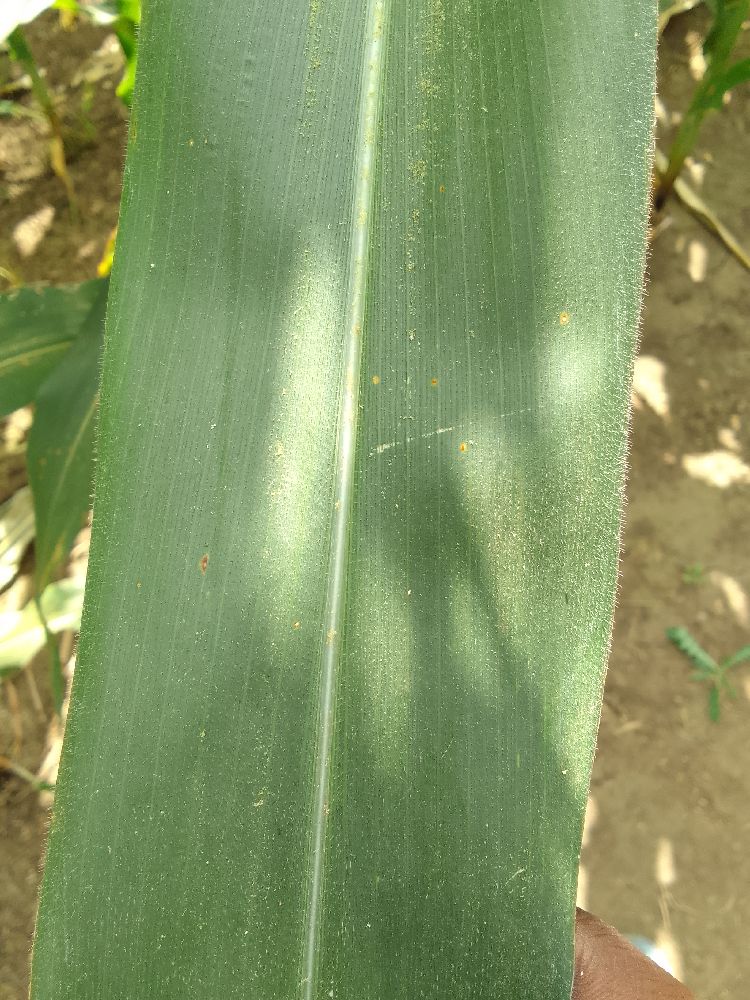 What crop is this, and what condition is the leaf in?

maize, healthy
